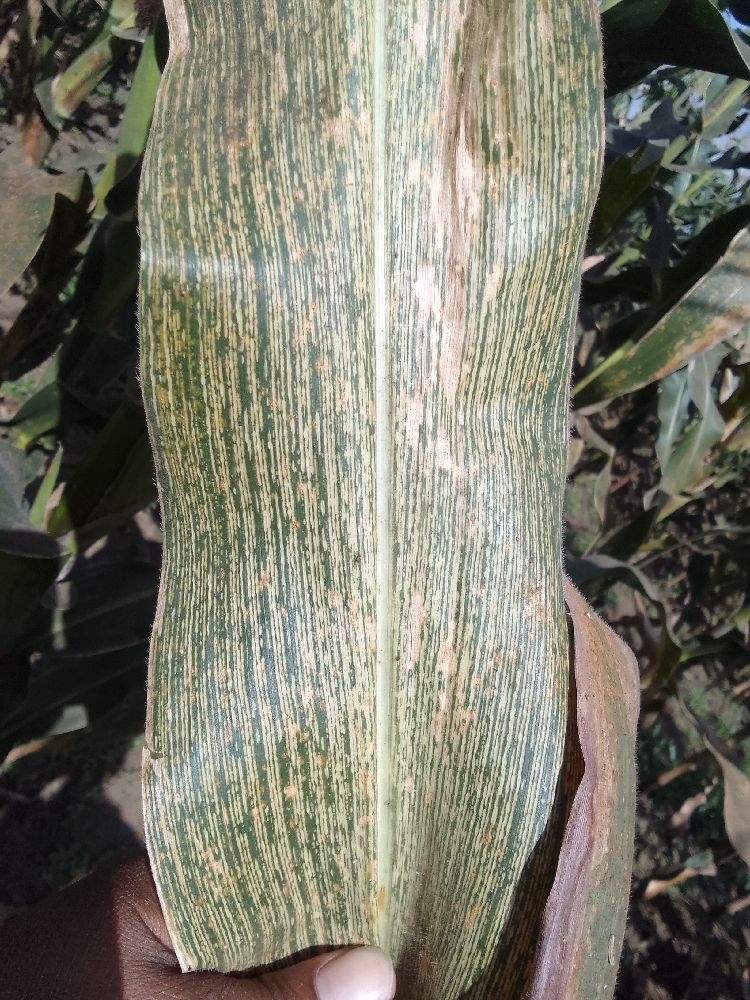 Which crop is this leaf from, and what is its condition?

maize, maize streak virus
